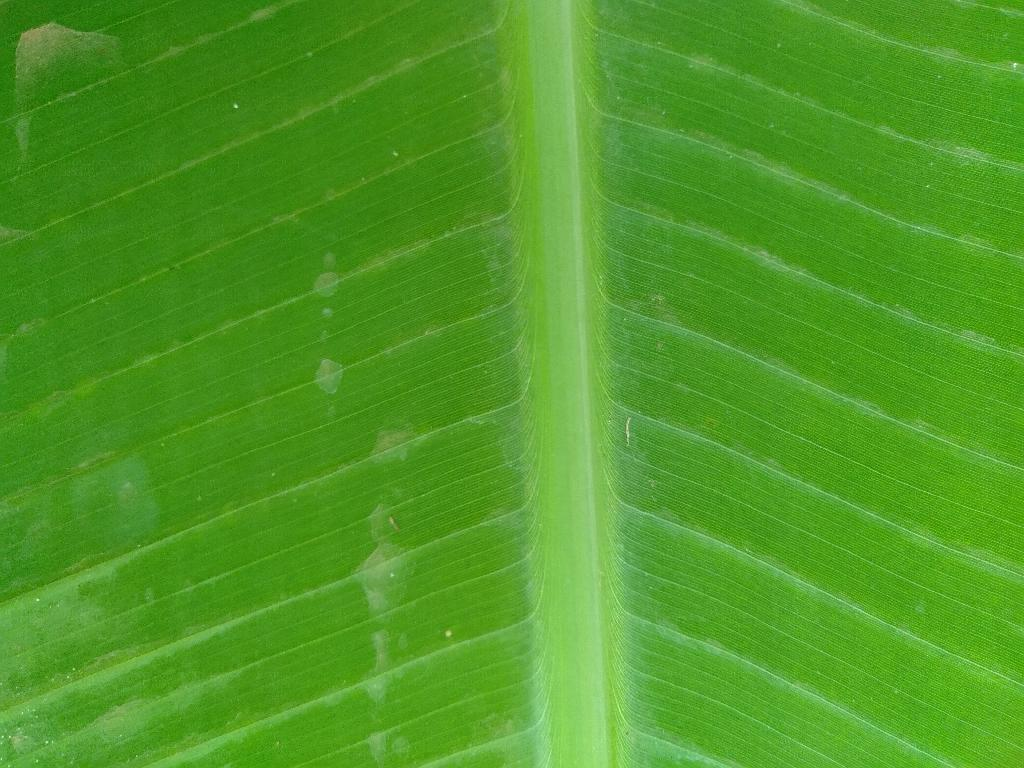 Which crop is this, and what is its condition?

banana, healthy
